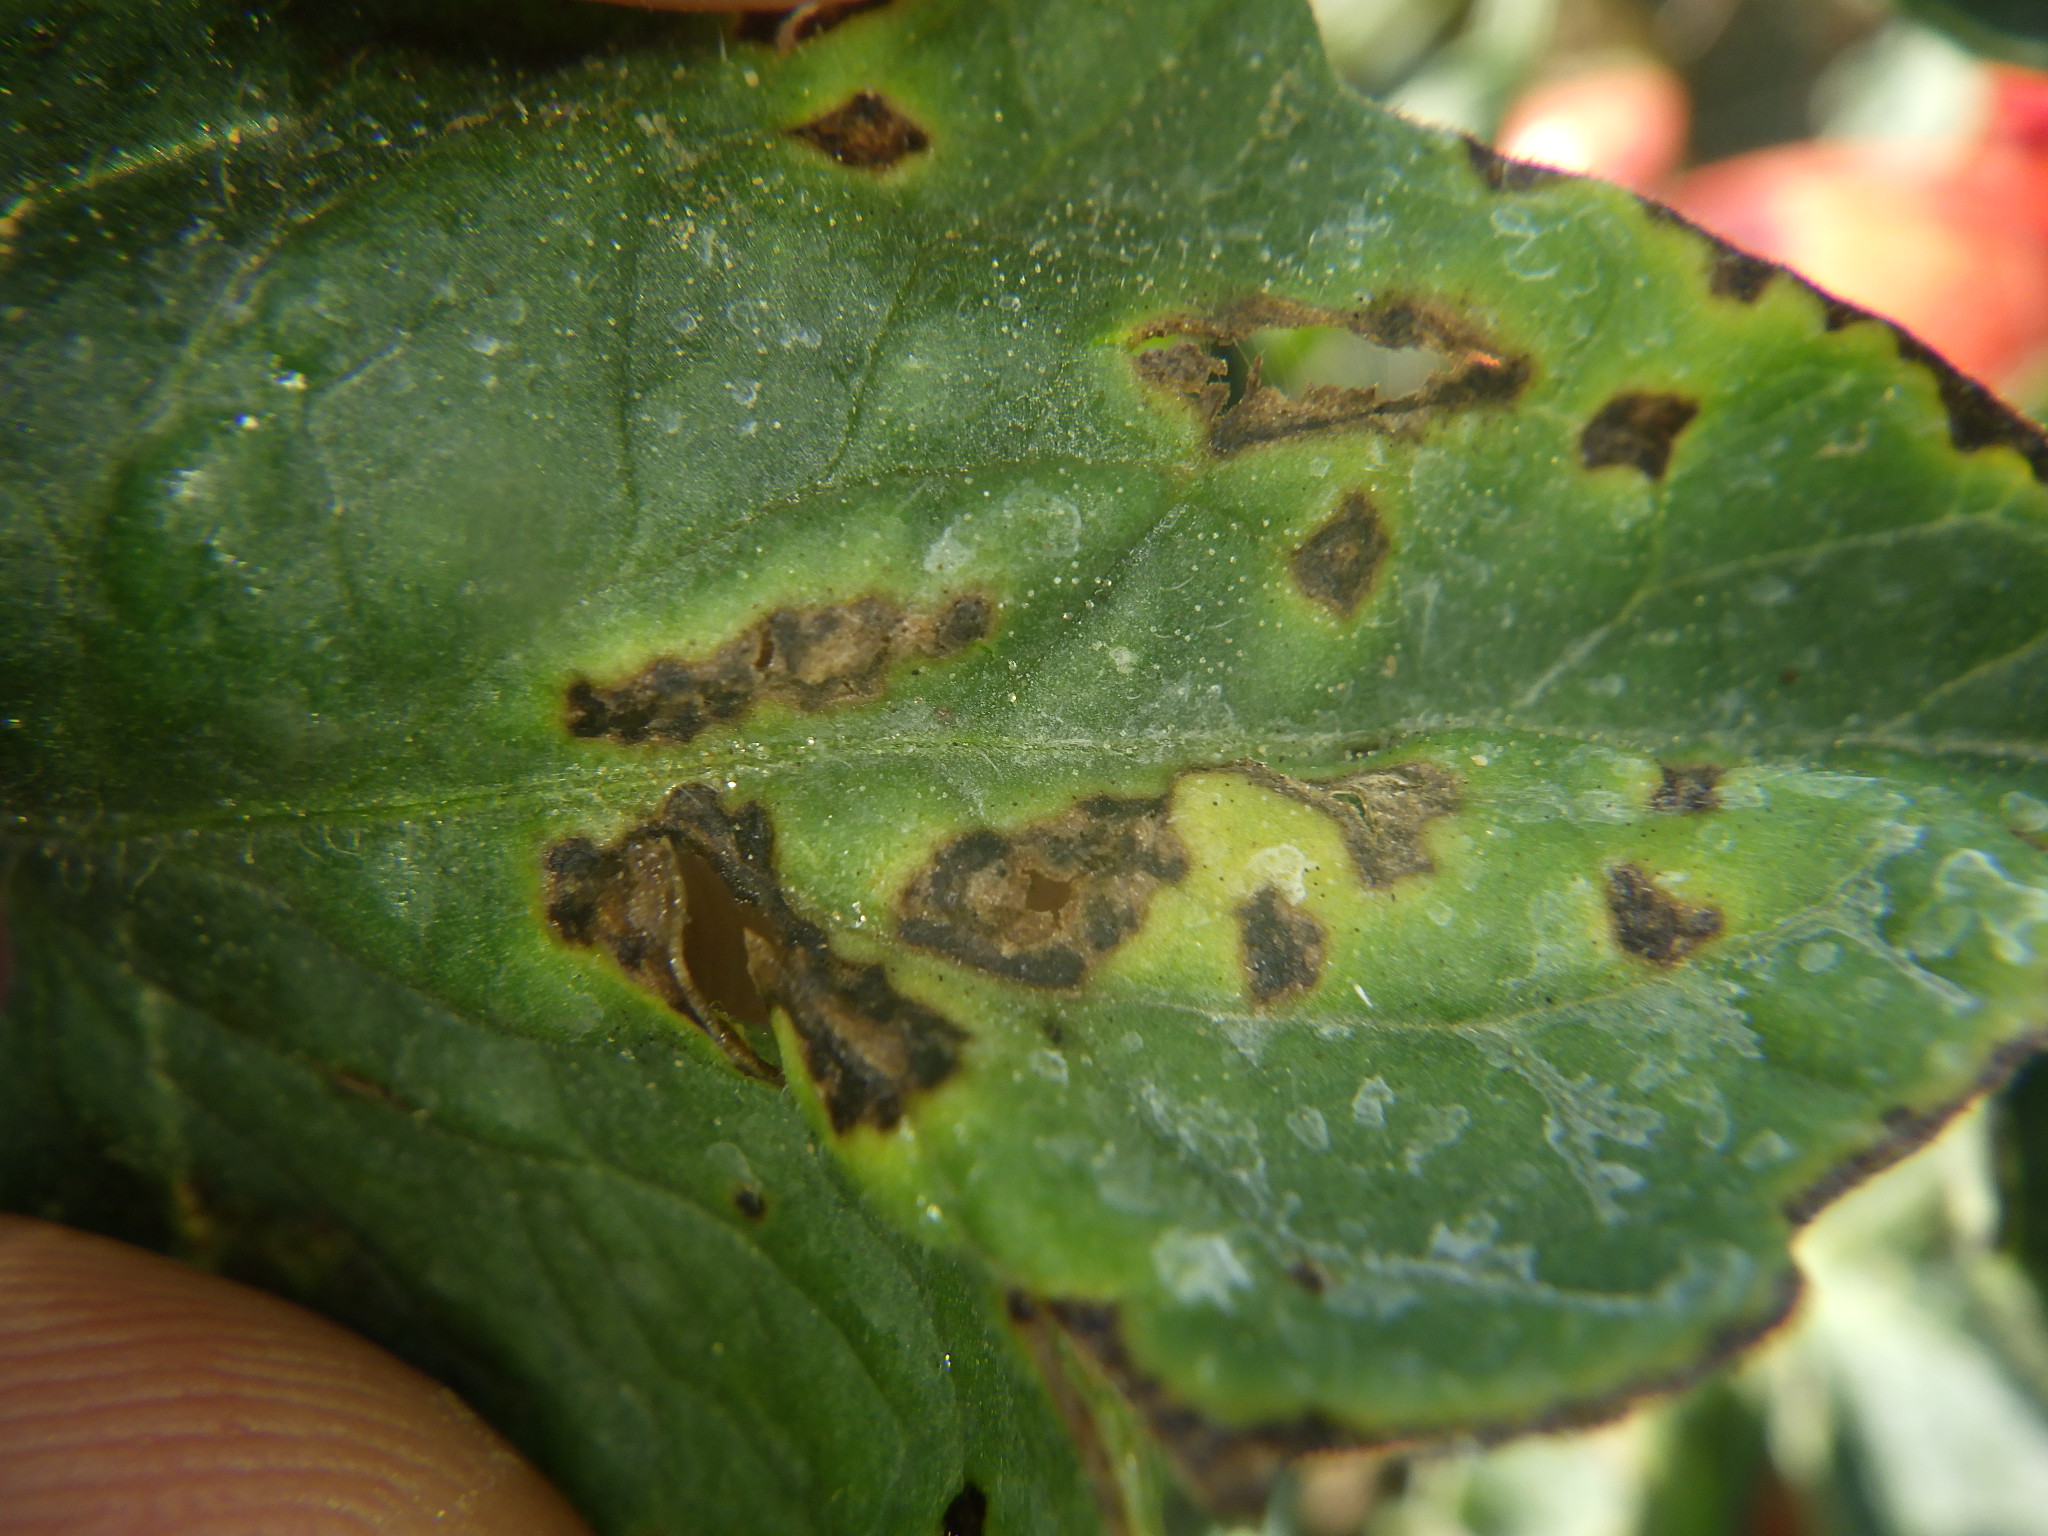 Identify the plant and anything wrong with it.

tomato, bacterial spot
